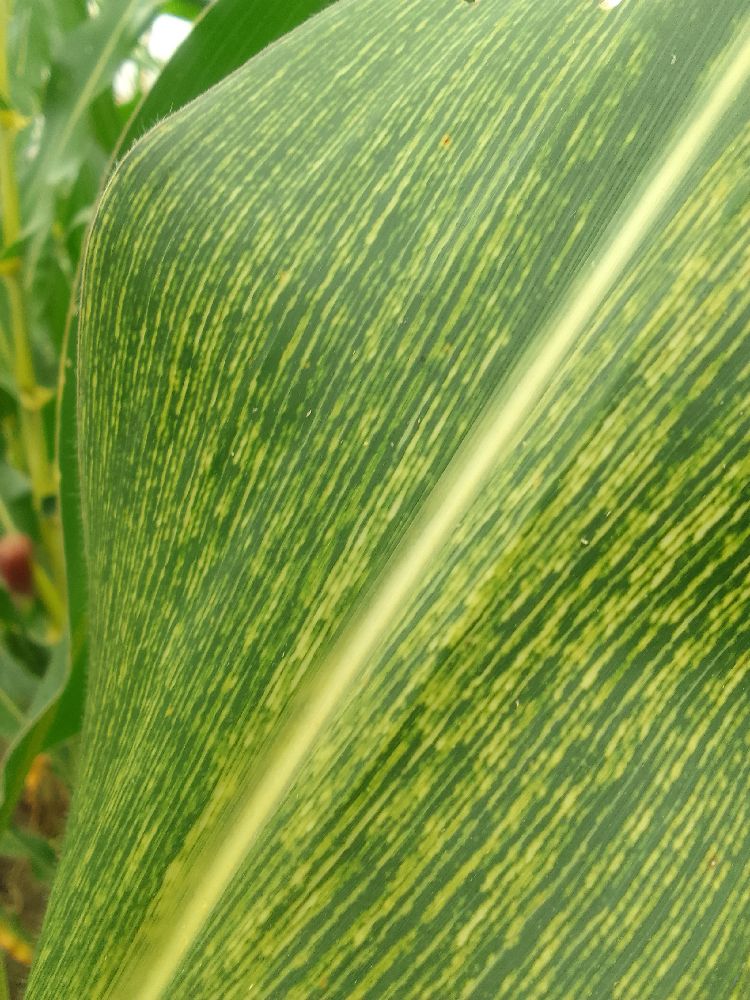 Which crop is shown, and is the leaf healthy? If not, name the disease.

maize, maize streak virus
